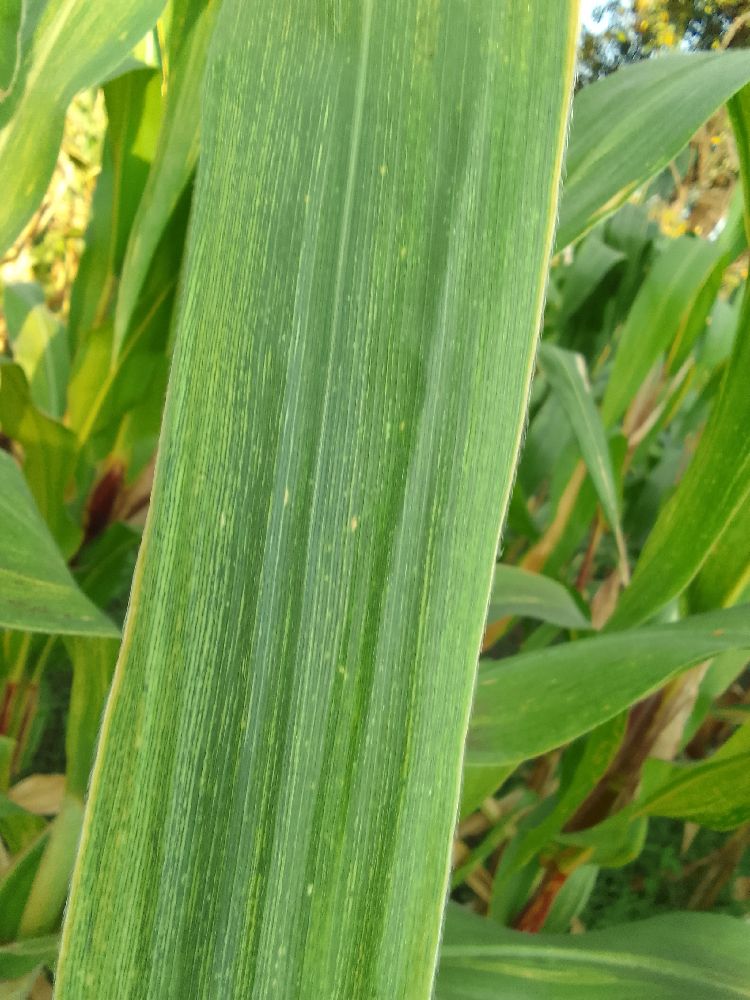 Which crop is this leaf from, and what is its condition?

maize, maize lethal necrosis
